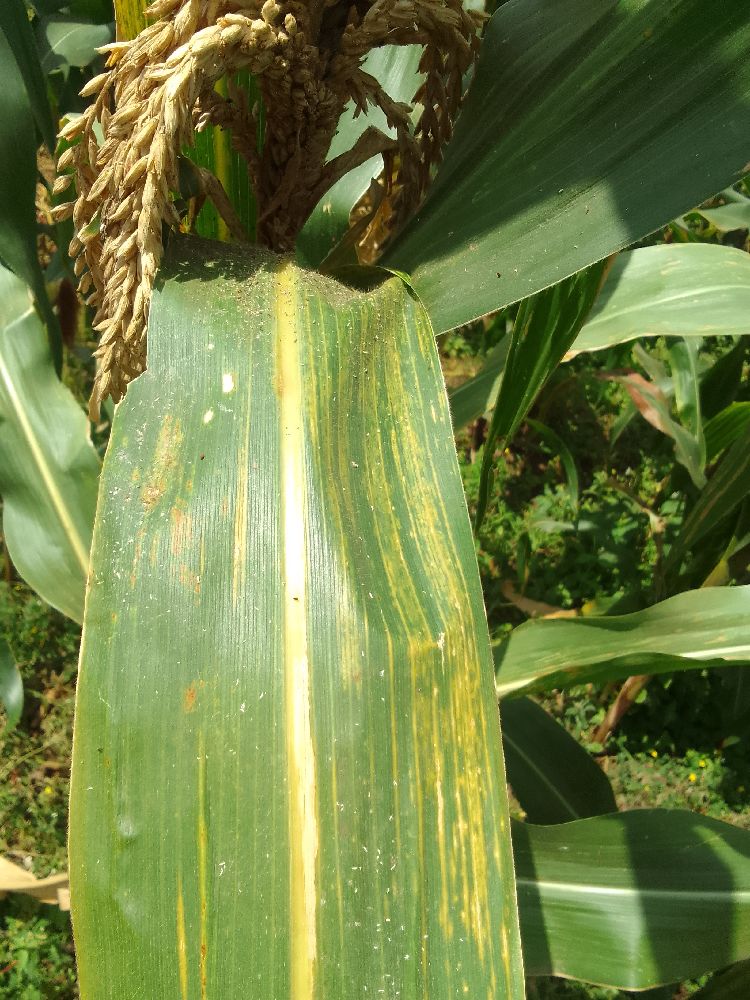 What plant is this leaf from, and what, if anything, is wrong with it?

maize, maize lethal necrosis
